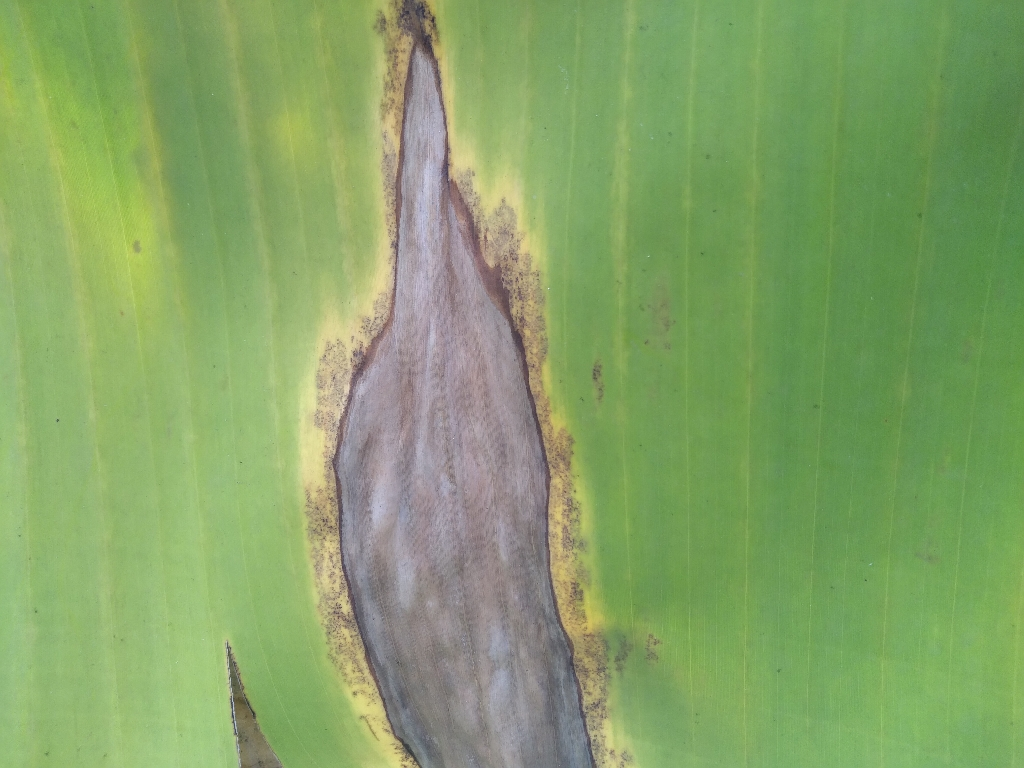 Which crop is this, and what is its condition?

banana, black sigatoka
